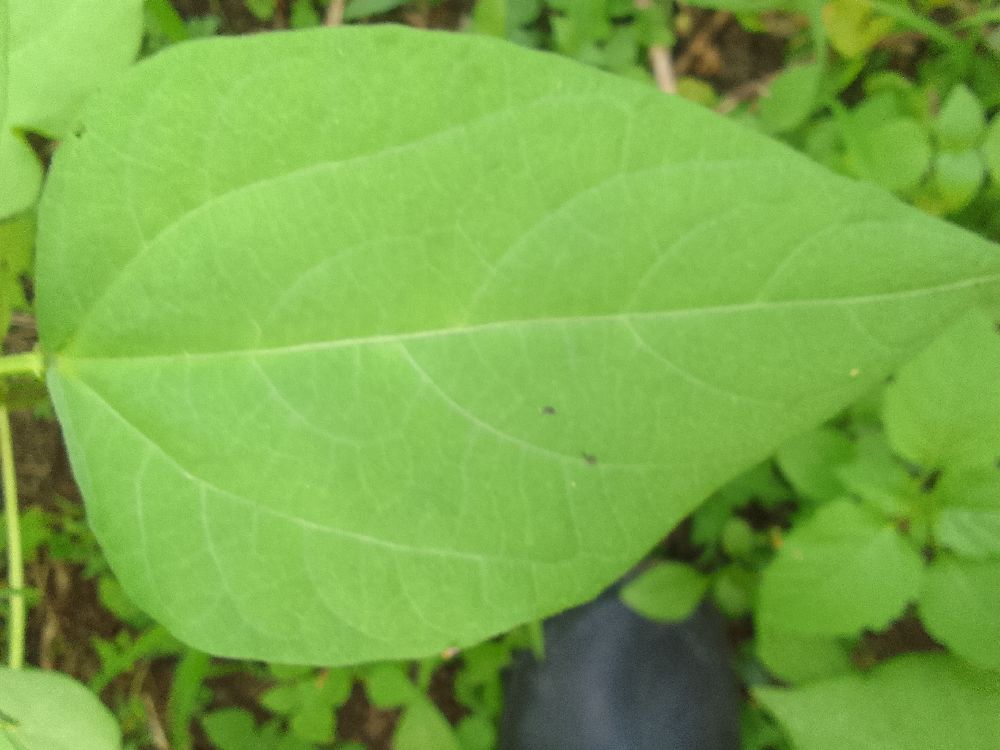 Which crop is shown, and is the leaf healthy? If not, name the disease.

common bean, healthy
